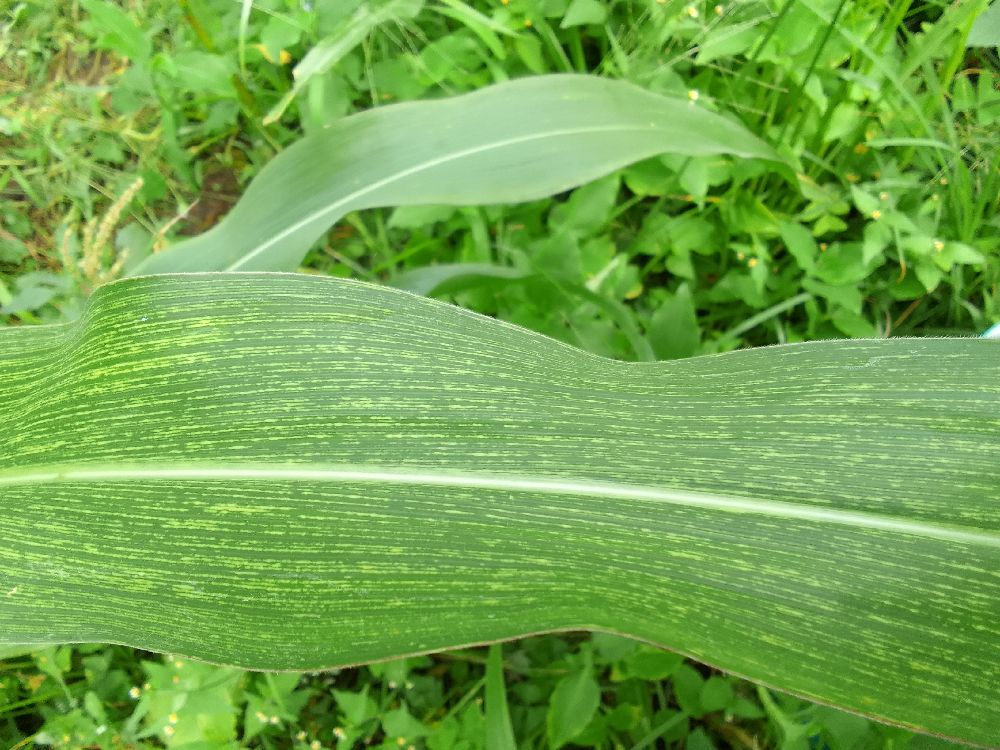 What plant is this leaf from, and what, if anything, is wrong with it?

maize, maize streak virus
